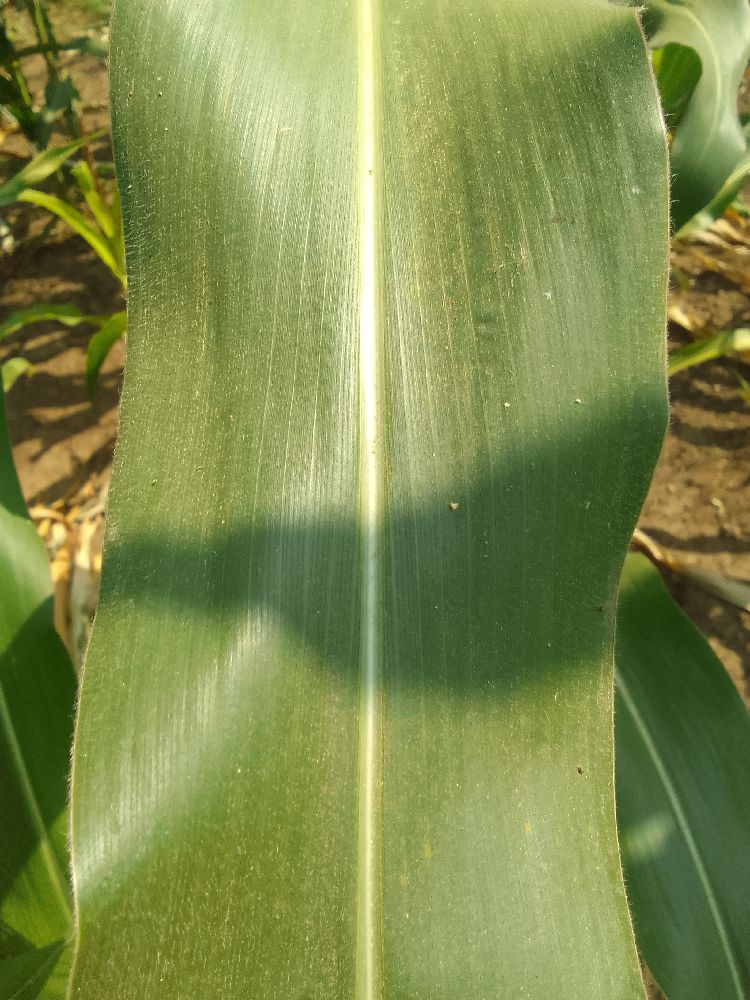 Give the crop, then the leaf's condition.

maize, healthy
